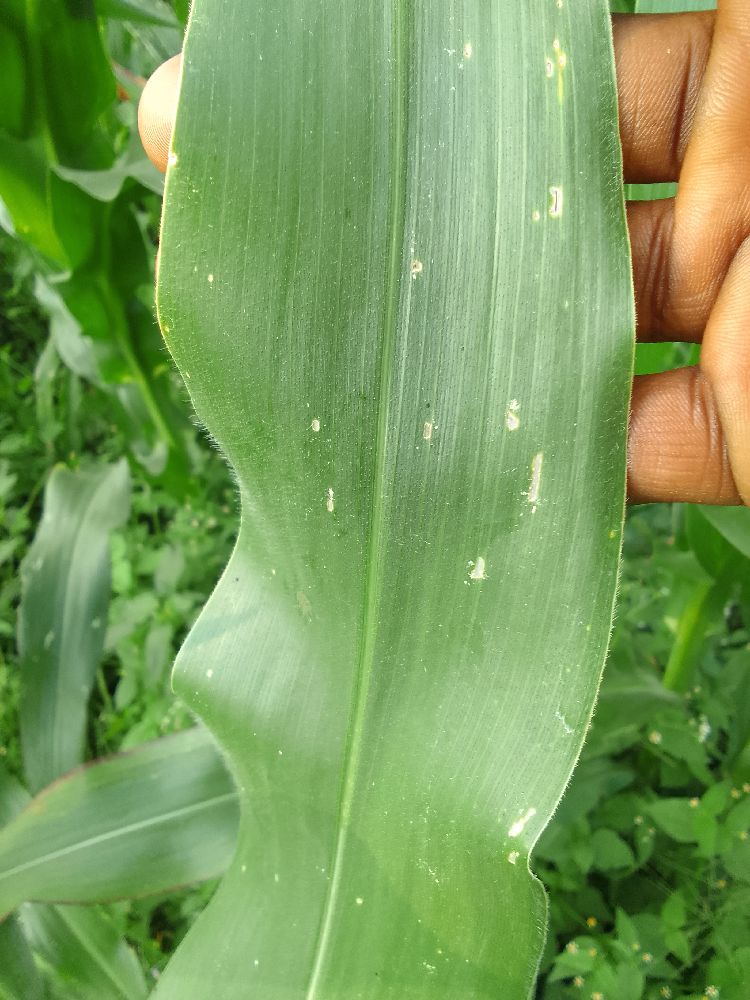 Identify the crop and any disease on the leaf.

maize, healthy
